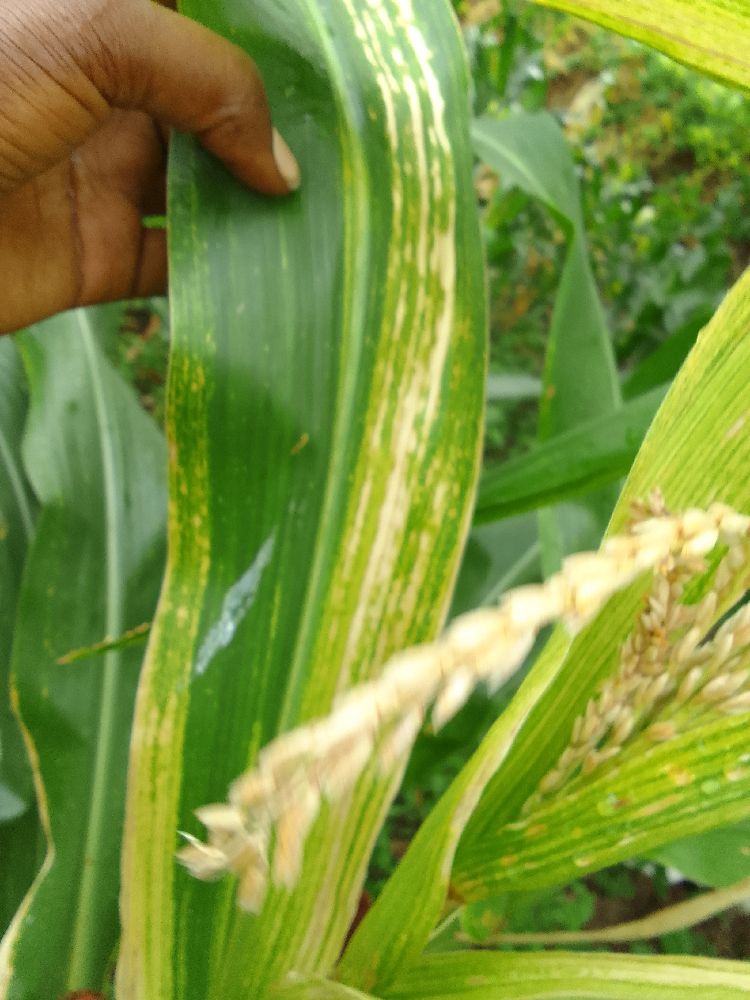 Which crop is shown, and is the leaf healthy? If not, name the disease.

maize, maize lethal necrosis
